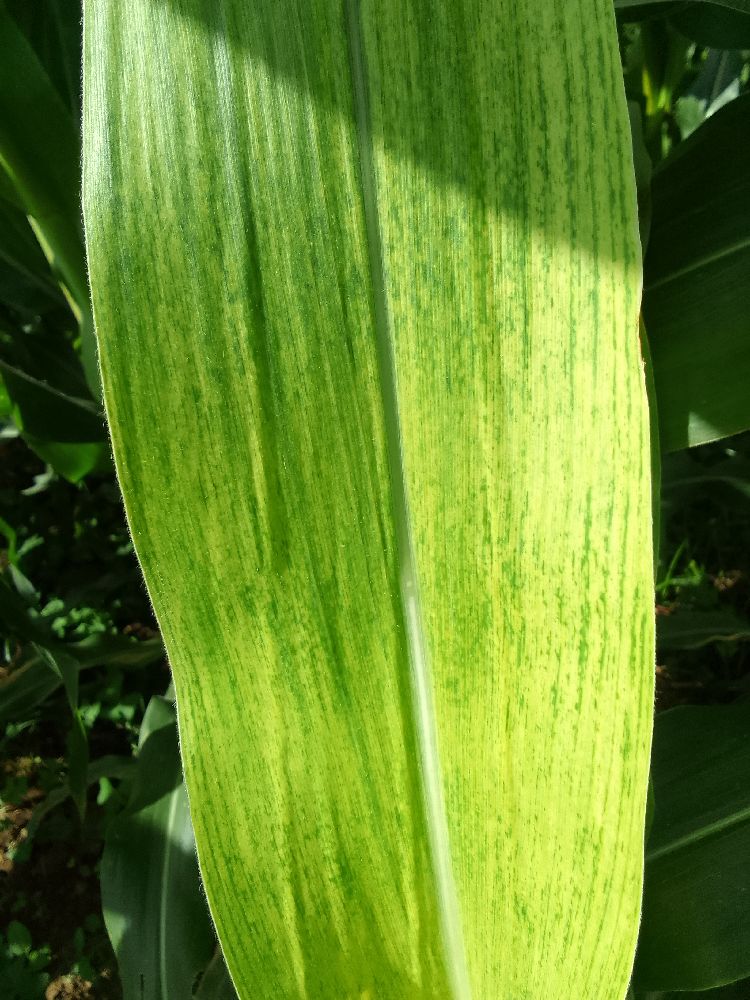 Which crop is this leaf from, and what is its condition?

maize, maize lethal necrosis
